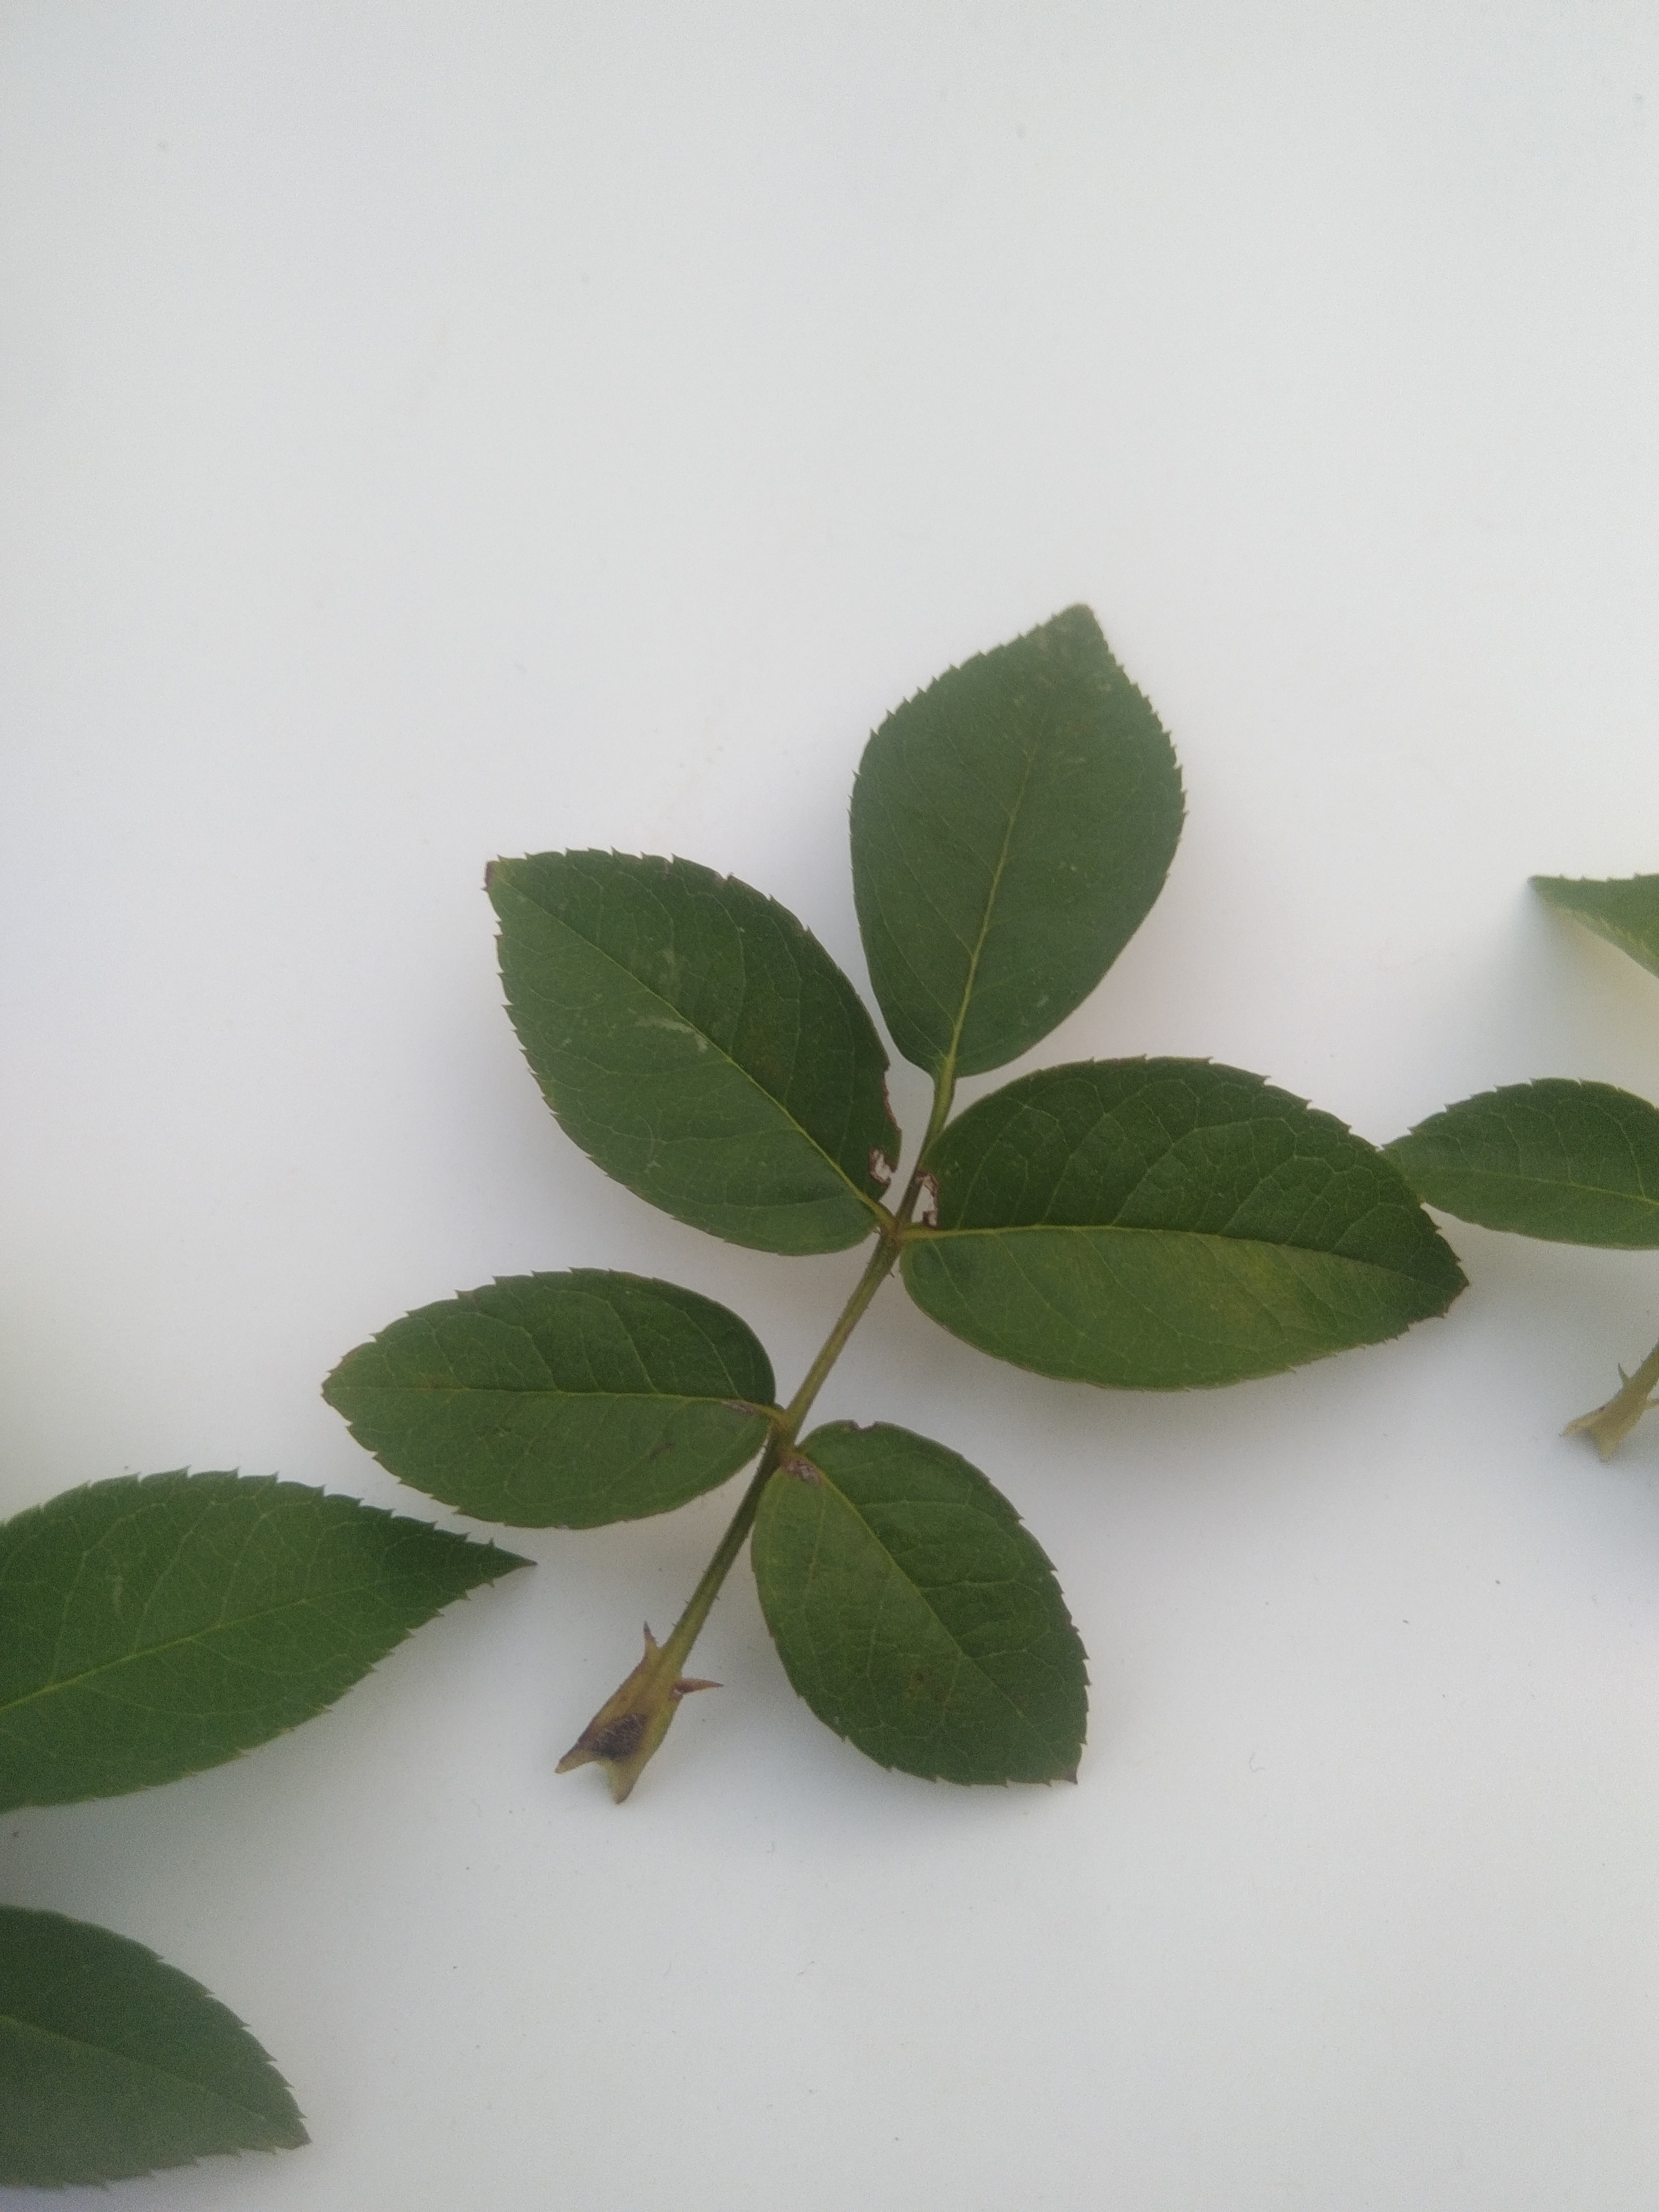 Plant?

rose
